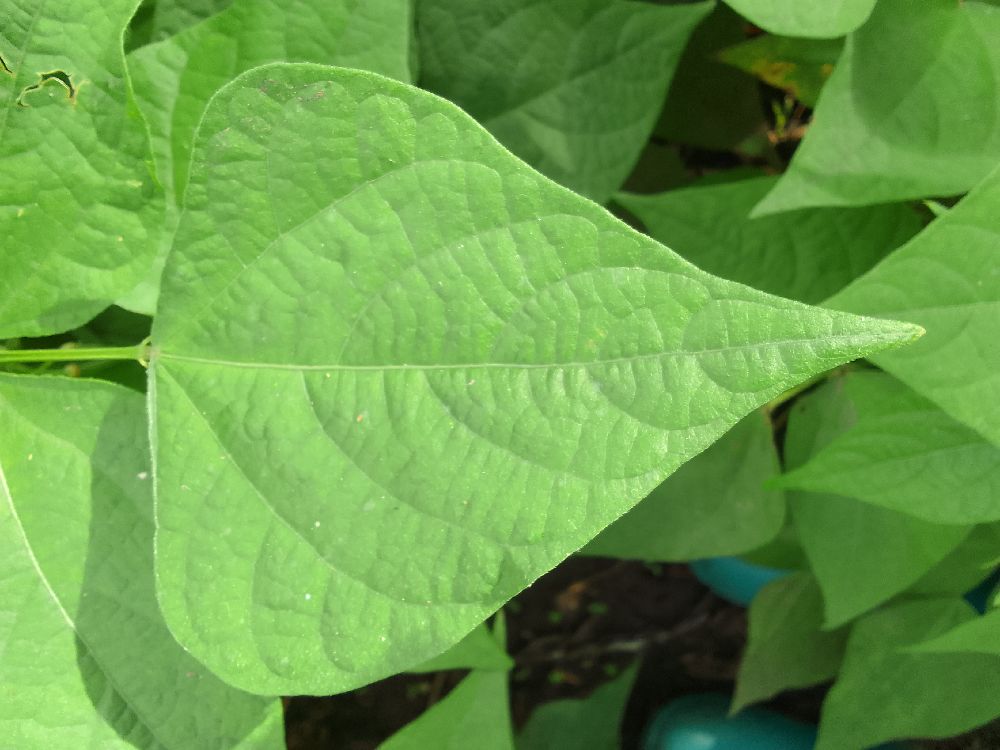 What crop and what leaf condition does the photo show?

common bean, healthy
